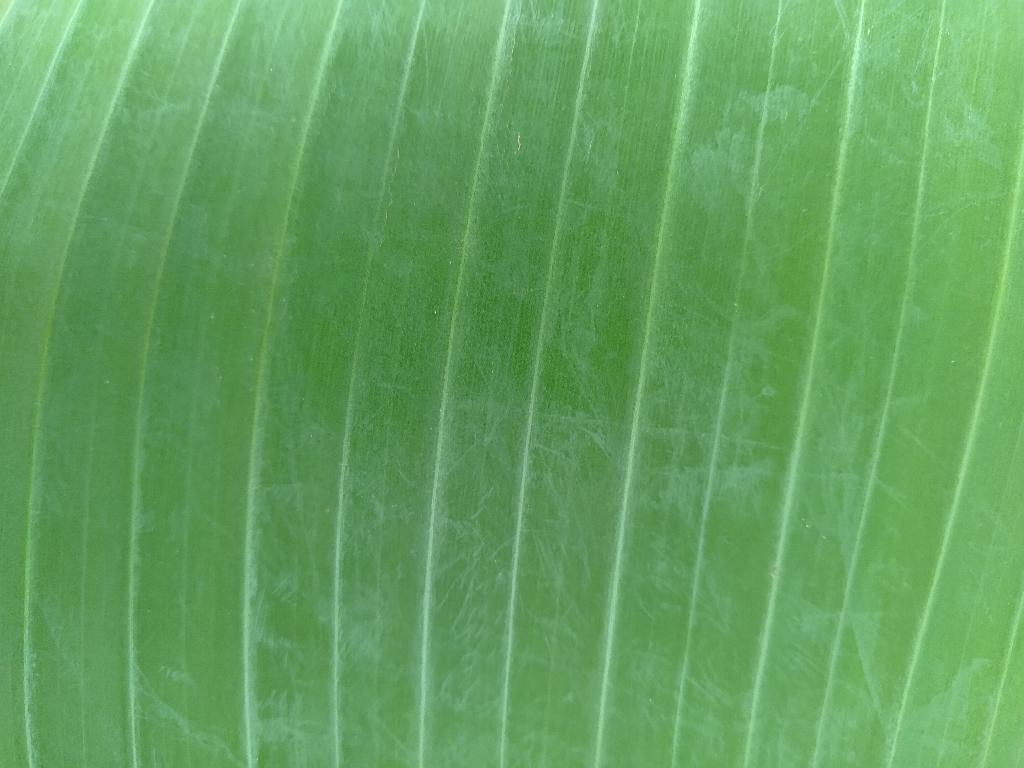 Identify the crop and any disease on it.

banana, healthy
